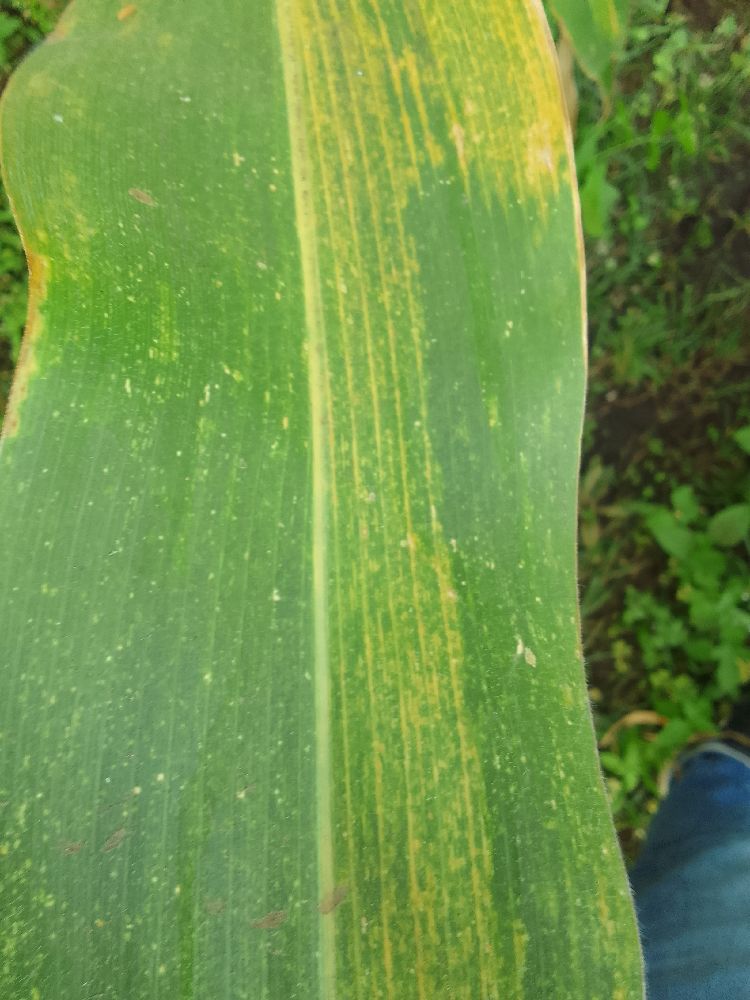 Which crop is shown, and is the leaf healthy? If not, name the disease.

maize, maize lethal necrosis
